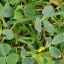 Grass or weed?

unstructured weed
